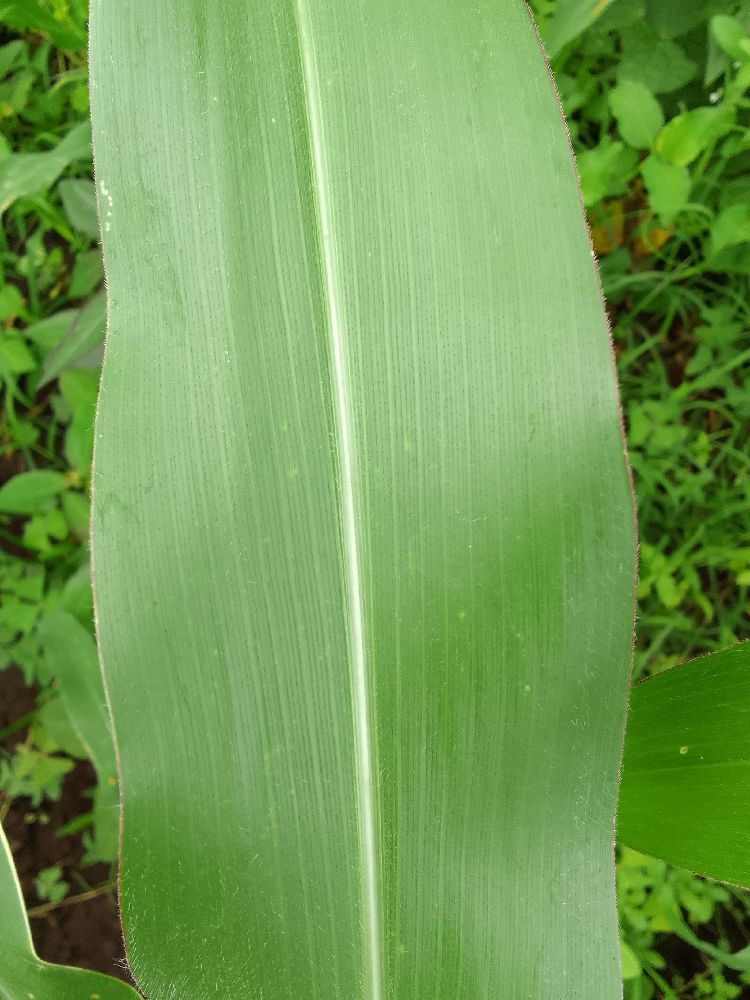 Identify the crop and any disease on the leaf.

maize, healthy
